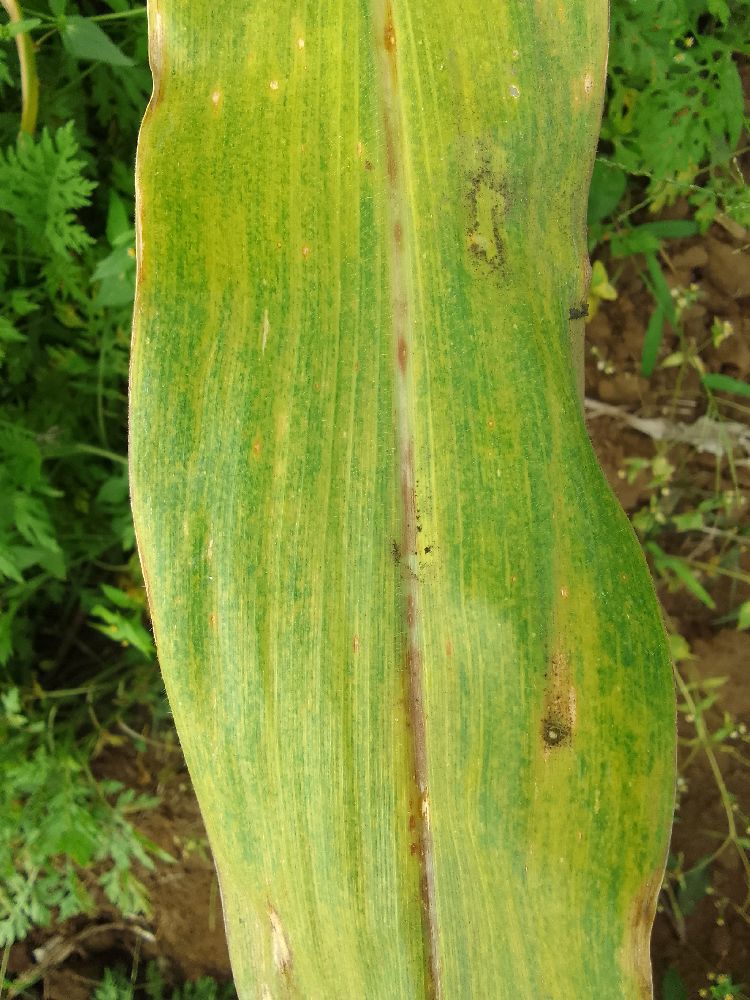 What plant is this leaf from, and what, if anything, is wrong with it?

maize, maize lethal necrosis
